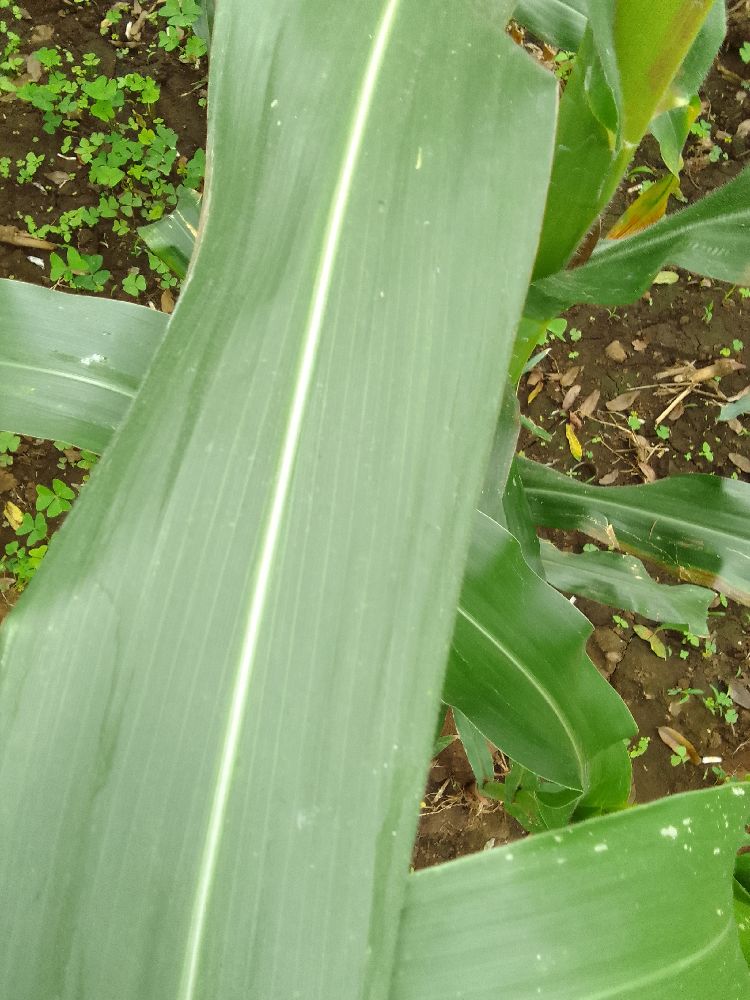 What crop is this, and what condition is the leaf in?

maize, healthy
